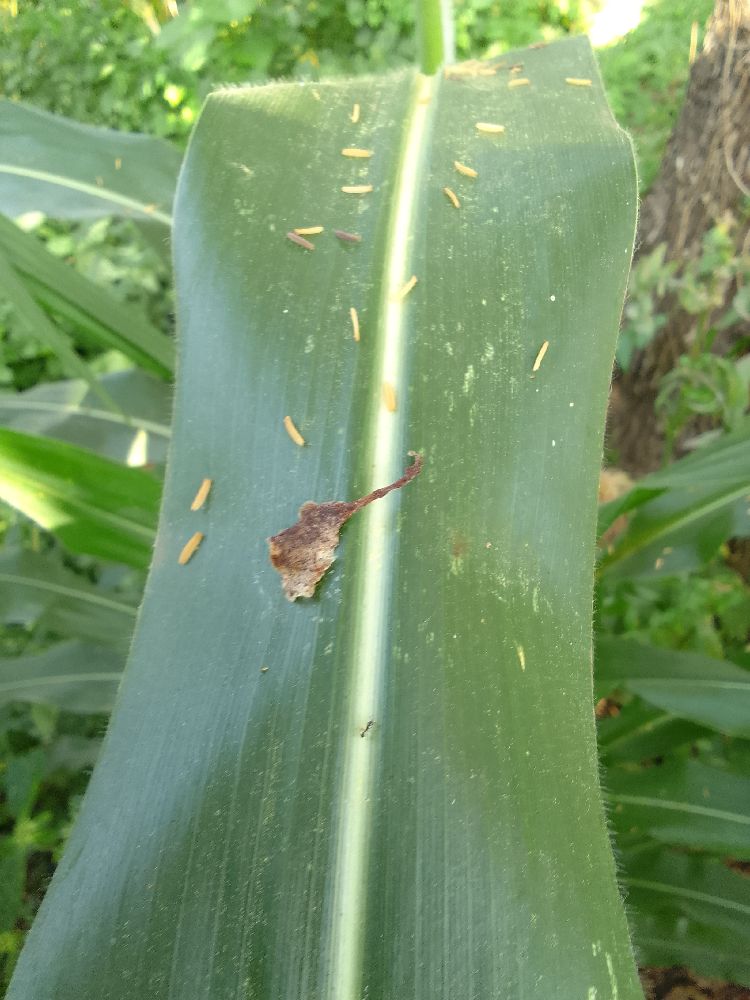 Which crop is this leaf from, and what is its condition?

maize, healthy
